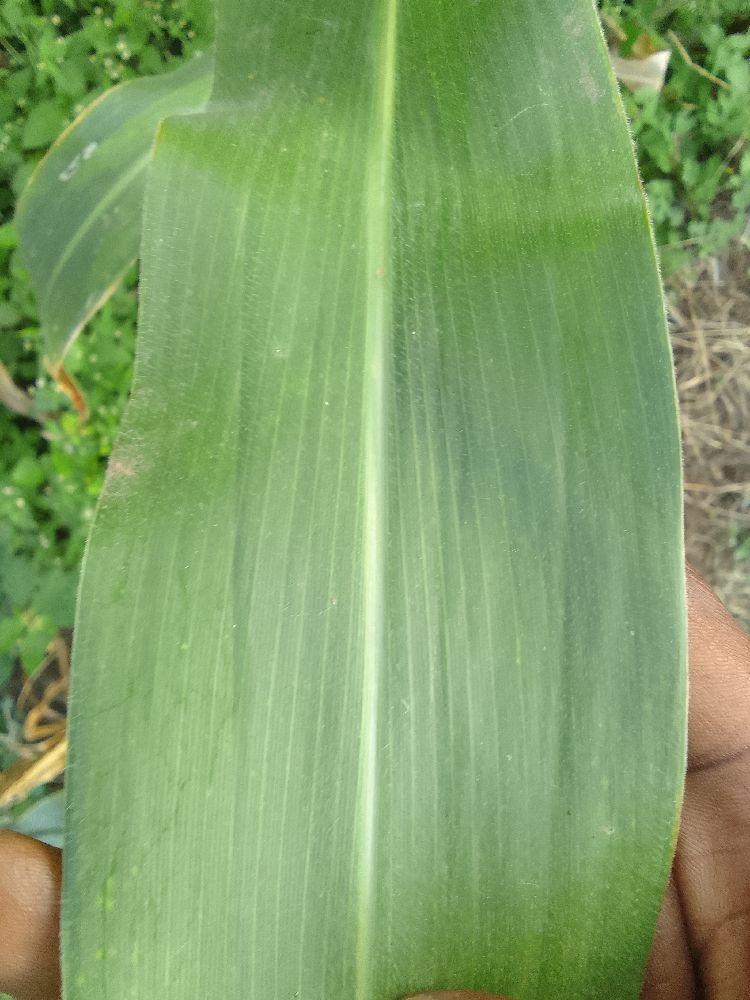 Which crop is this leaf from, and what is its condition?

maize, healthy
